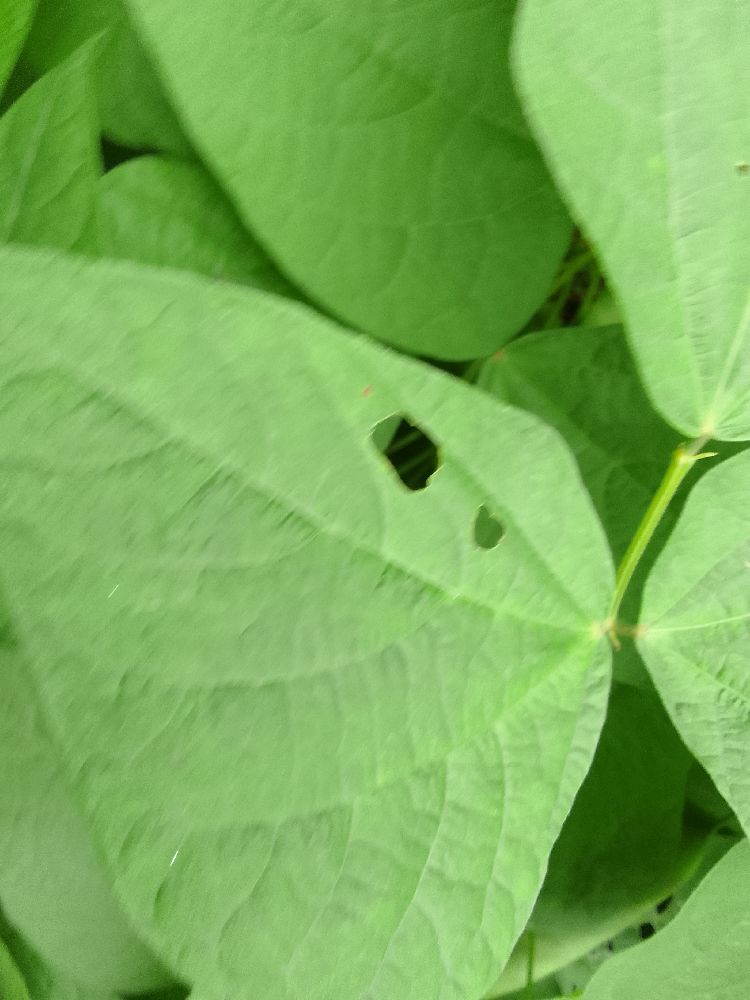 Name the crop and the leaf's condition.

common bean, healthy
